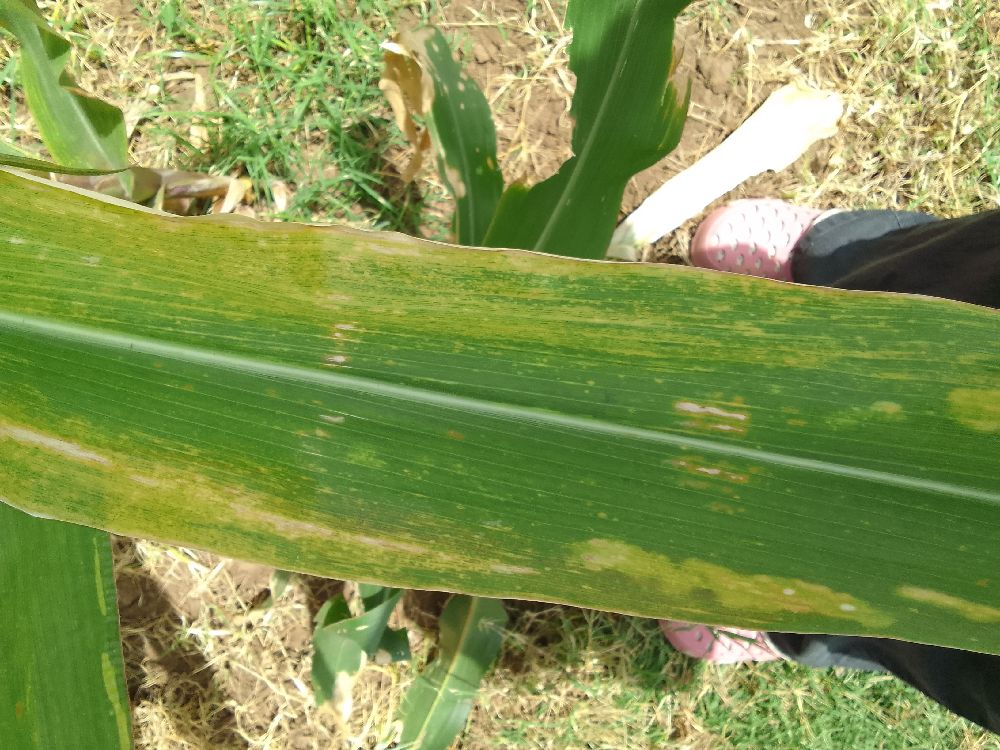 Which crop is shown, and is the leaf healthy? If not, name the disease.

maize, maize lethal necrosis
